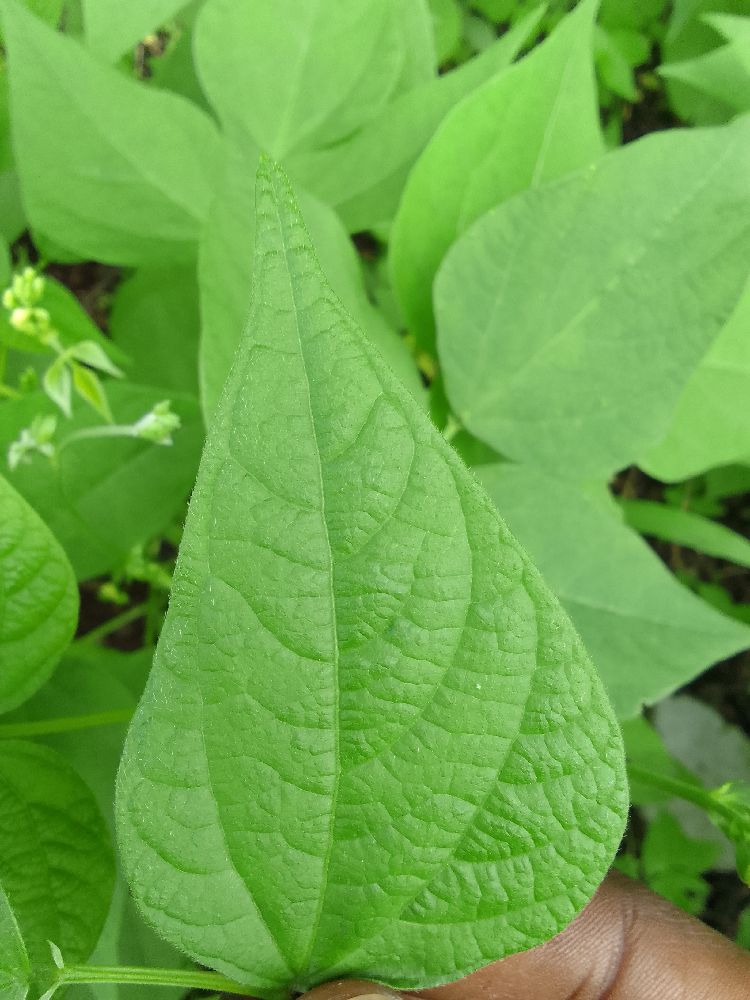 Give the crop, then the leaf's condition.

common bean, healthy
